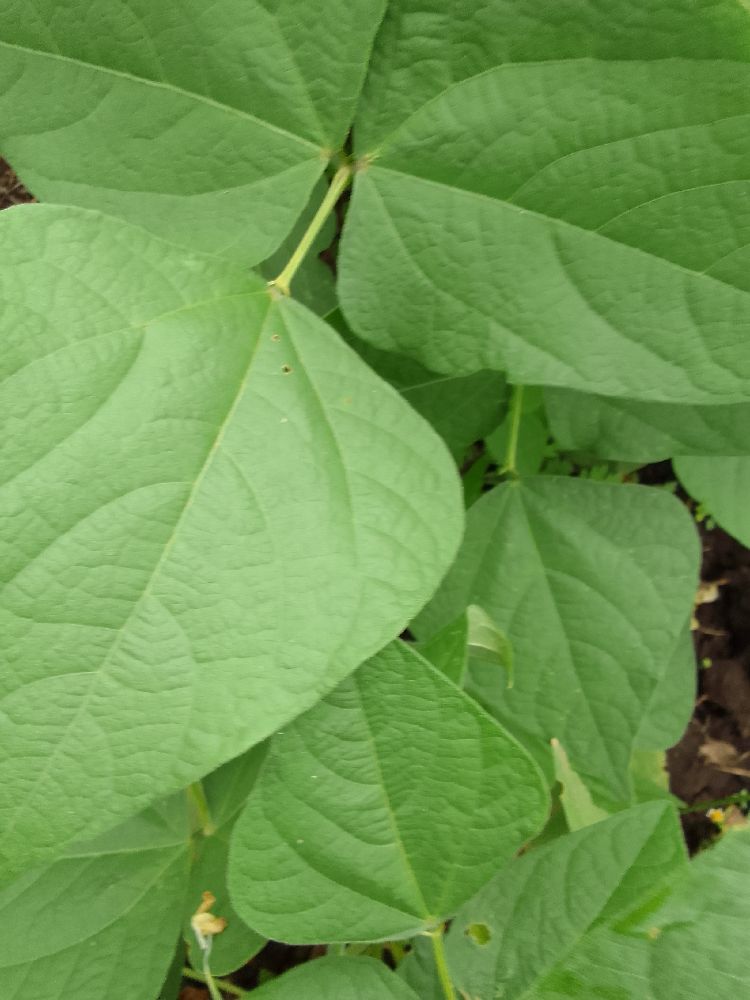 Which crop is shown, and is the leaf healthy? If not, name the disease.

common bean, healthy
